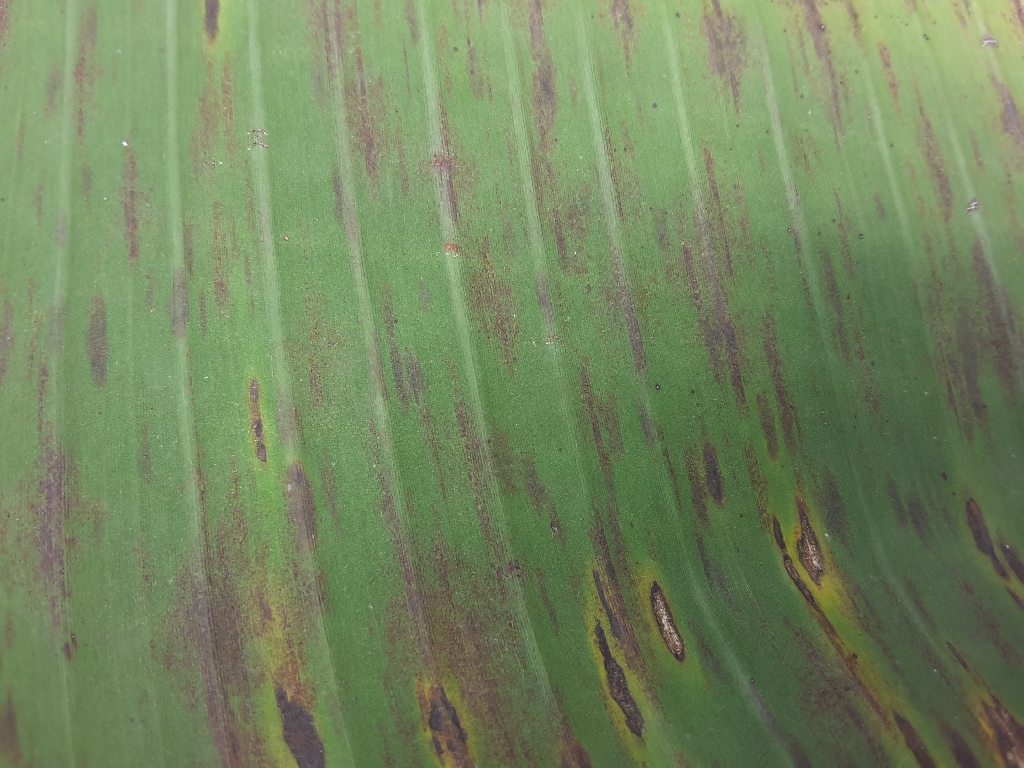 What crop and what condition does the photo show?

banana, black sigatoka
